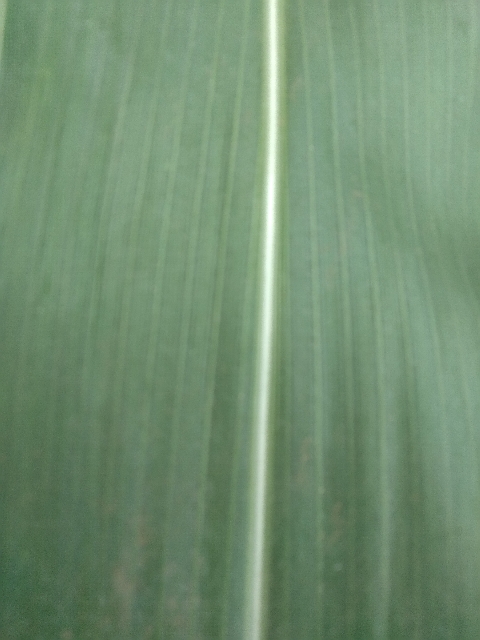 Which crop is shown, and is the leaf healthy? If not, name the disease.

maize, healthy
